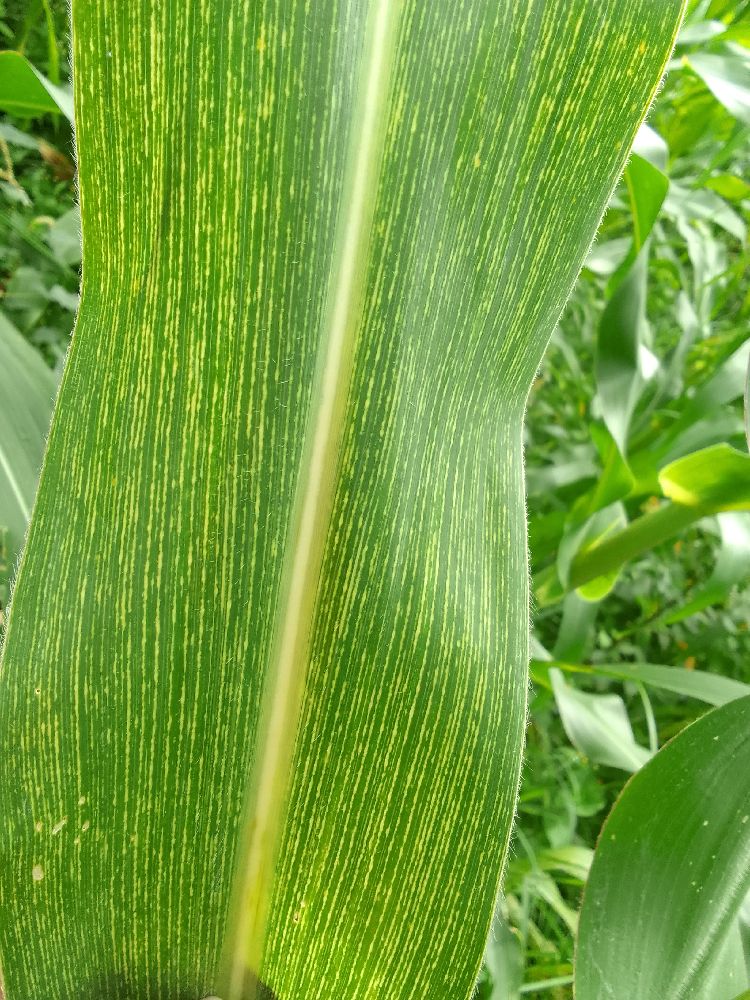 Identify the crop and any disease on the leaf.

maize, maize streak virus
